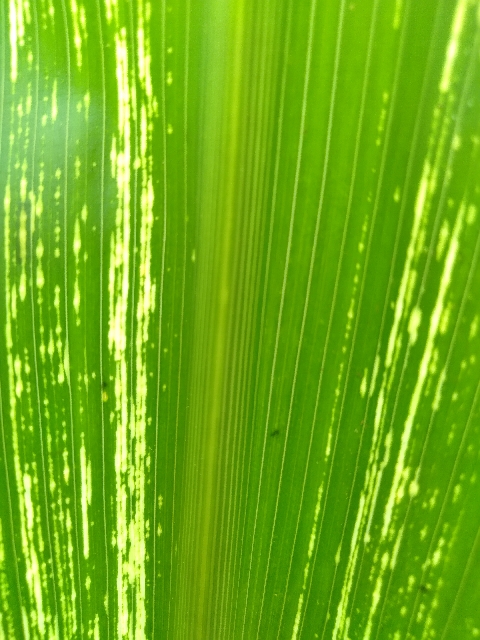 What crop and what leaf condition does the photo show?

maize, maize streak virus
